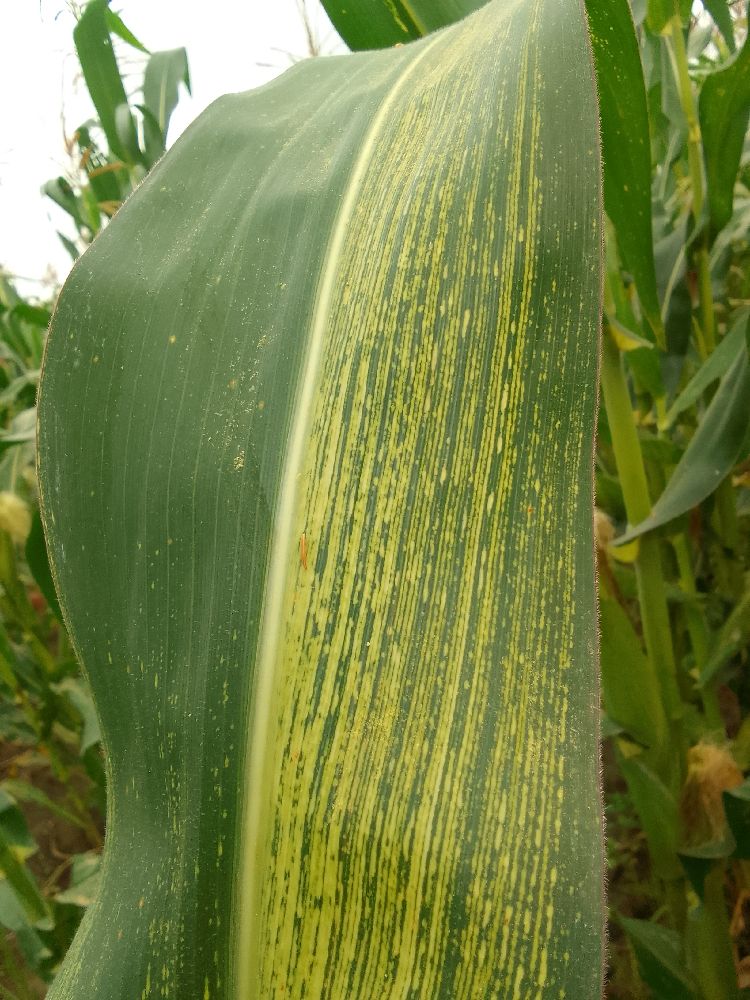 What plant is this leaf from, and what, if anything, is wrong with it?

maize, maize streak virus
